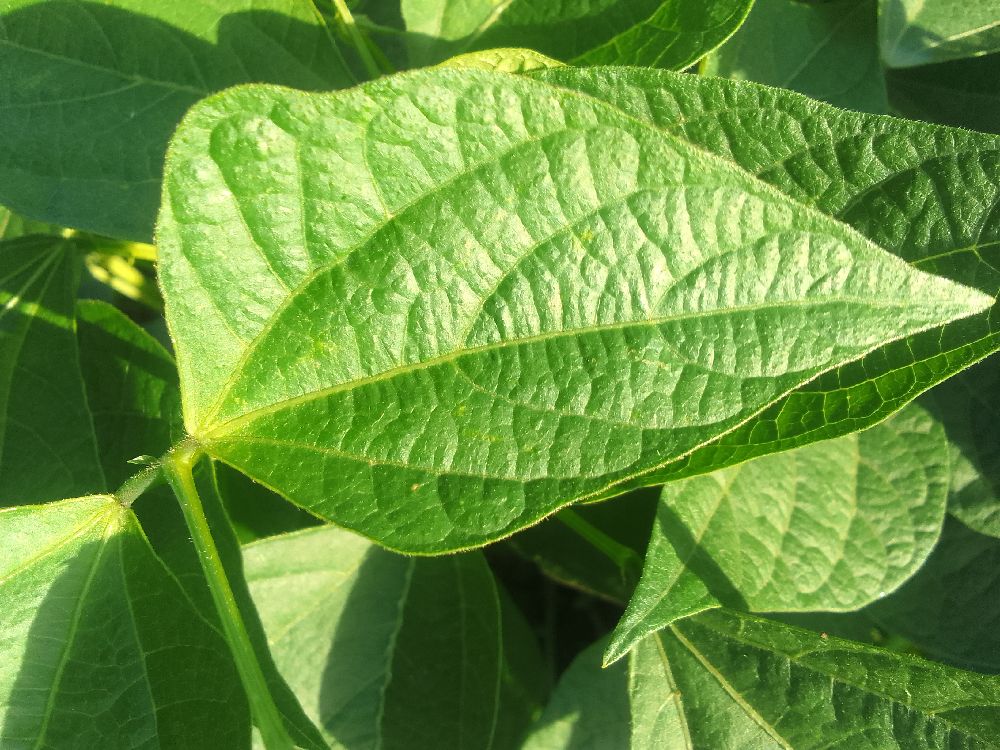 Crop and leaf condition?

common bean, healthy
